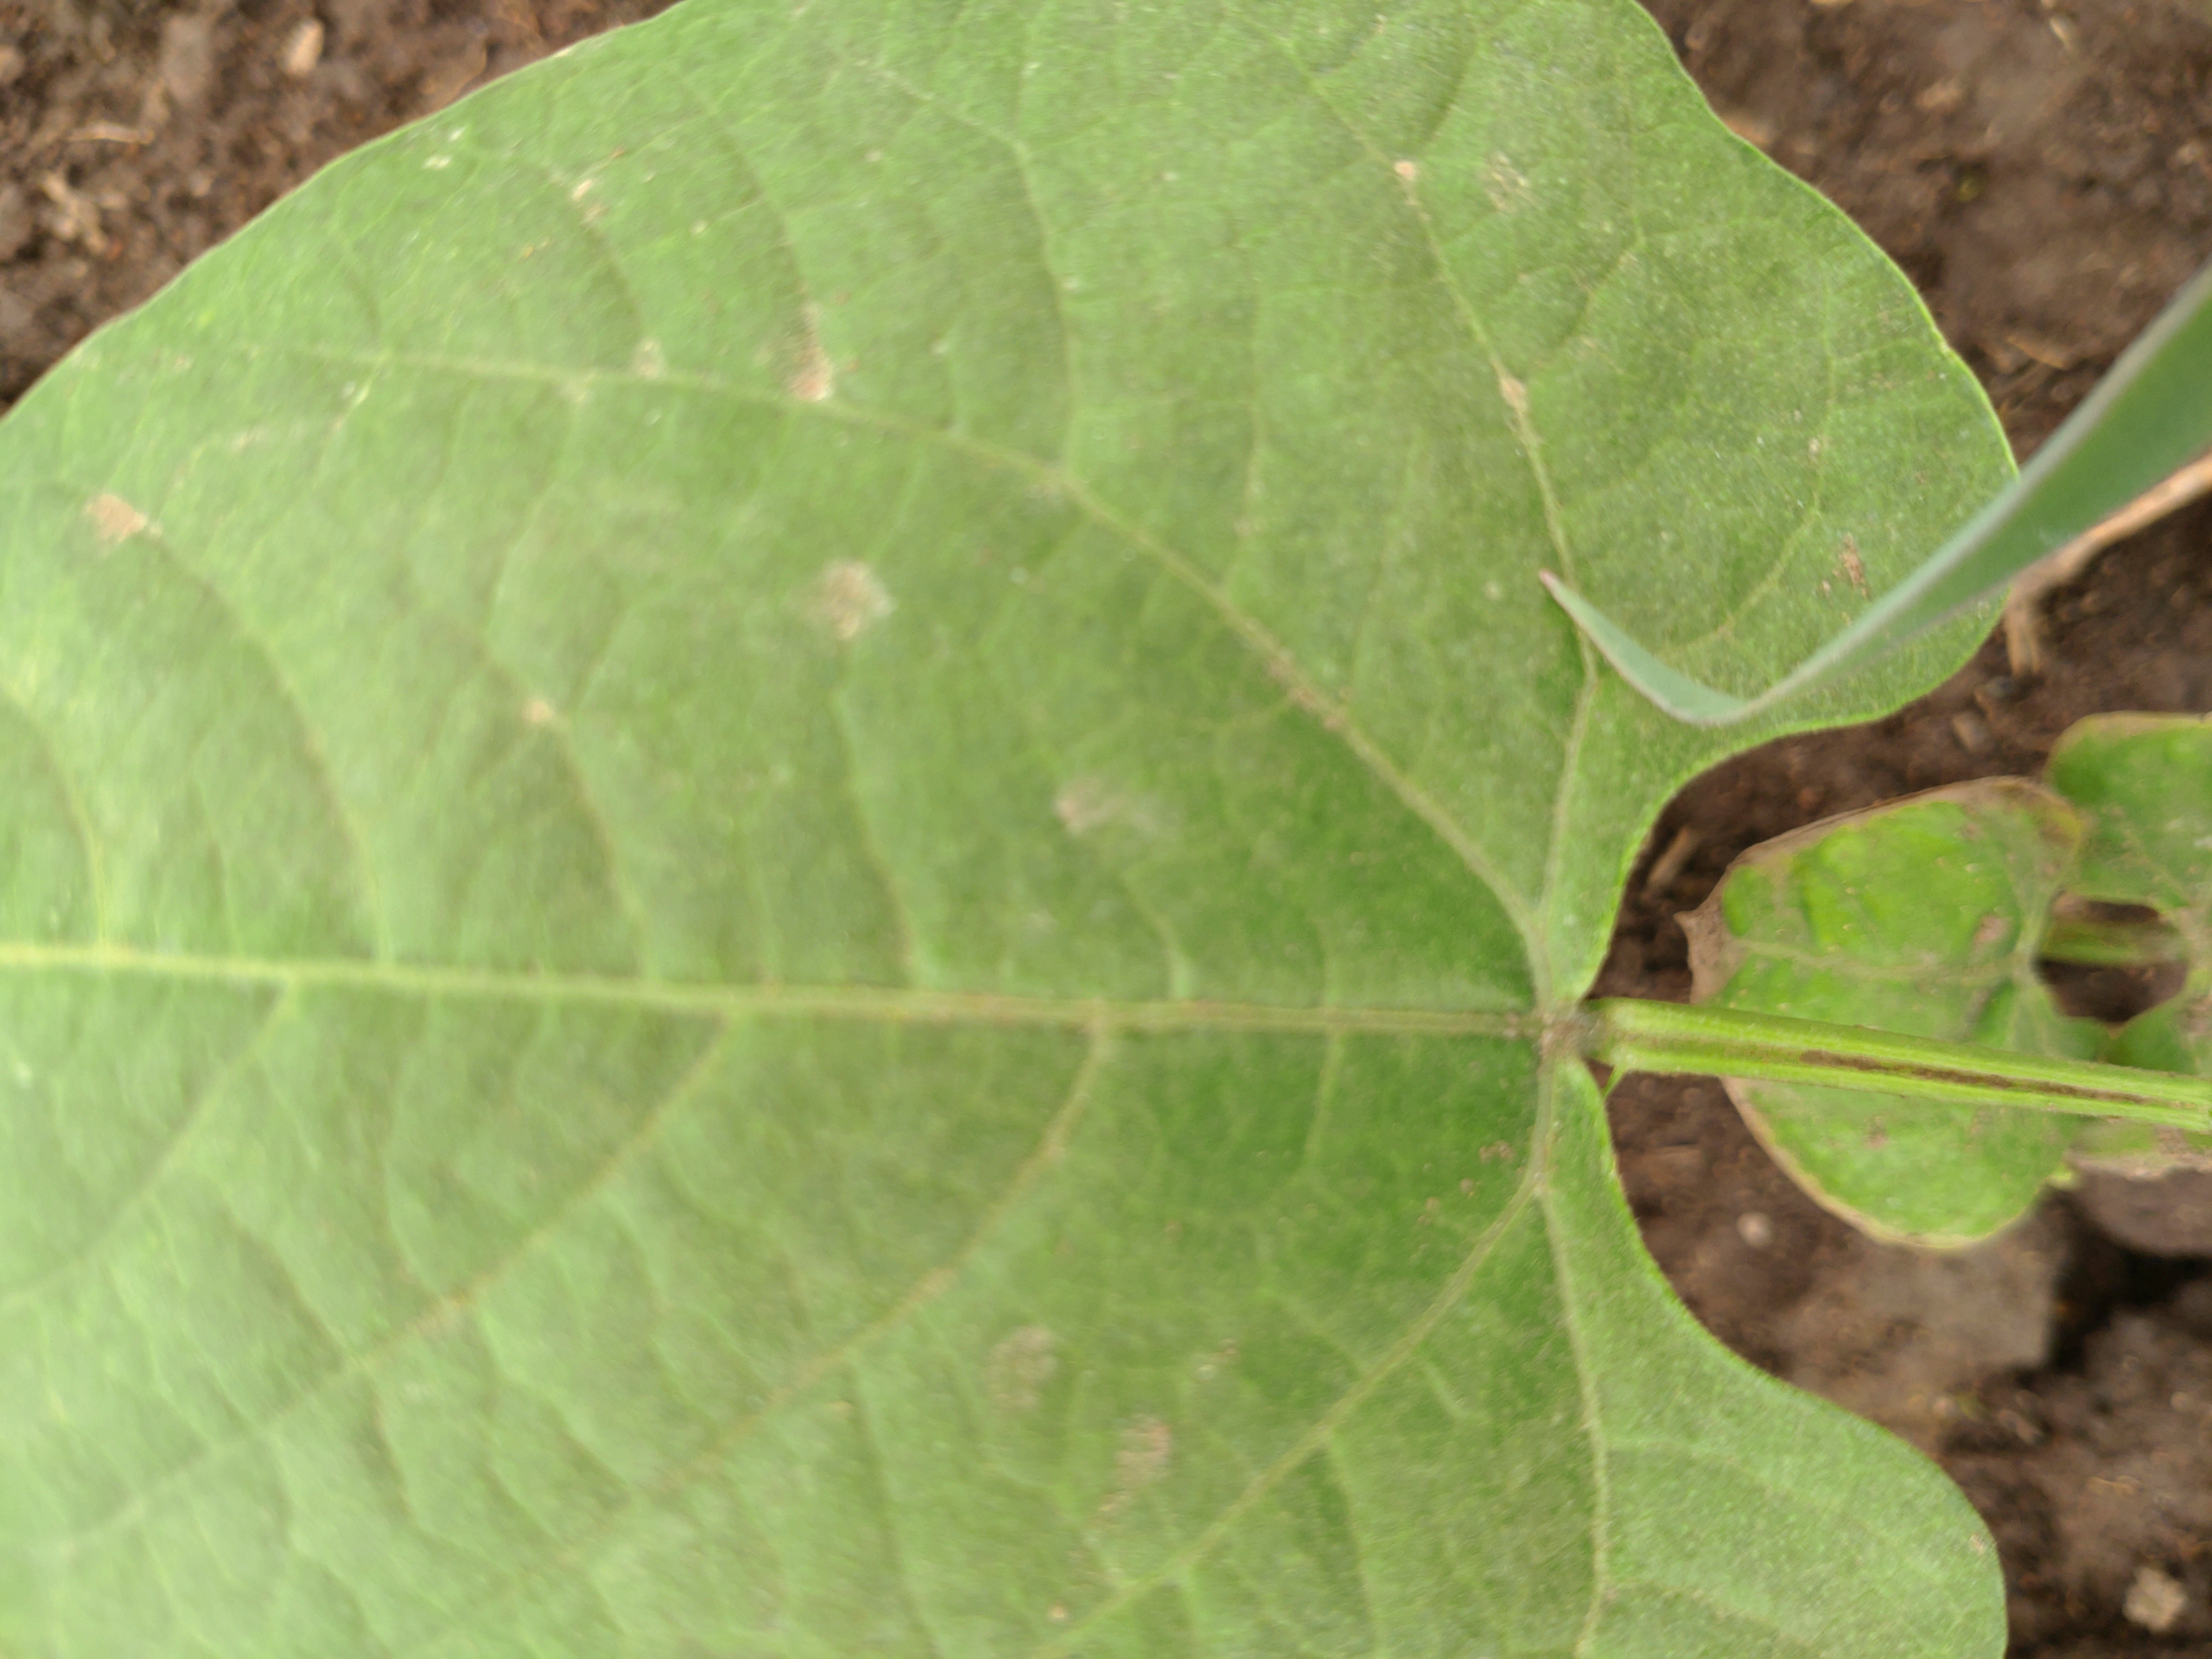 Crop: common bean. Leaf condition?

healthy
